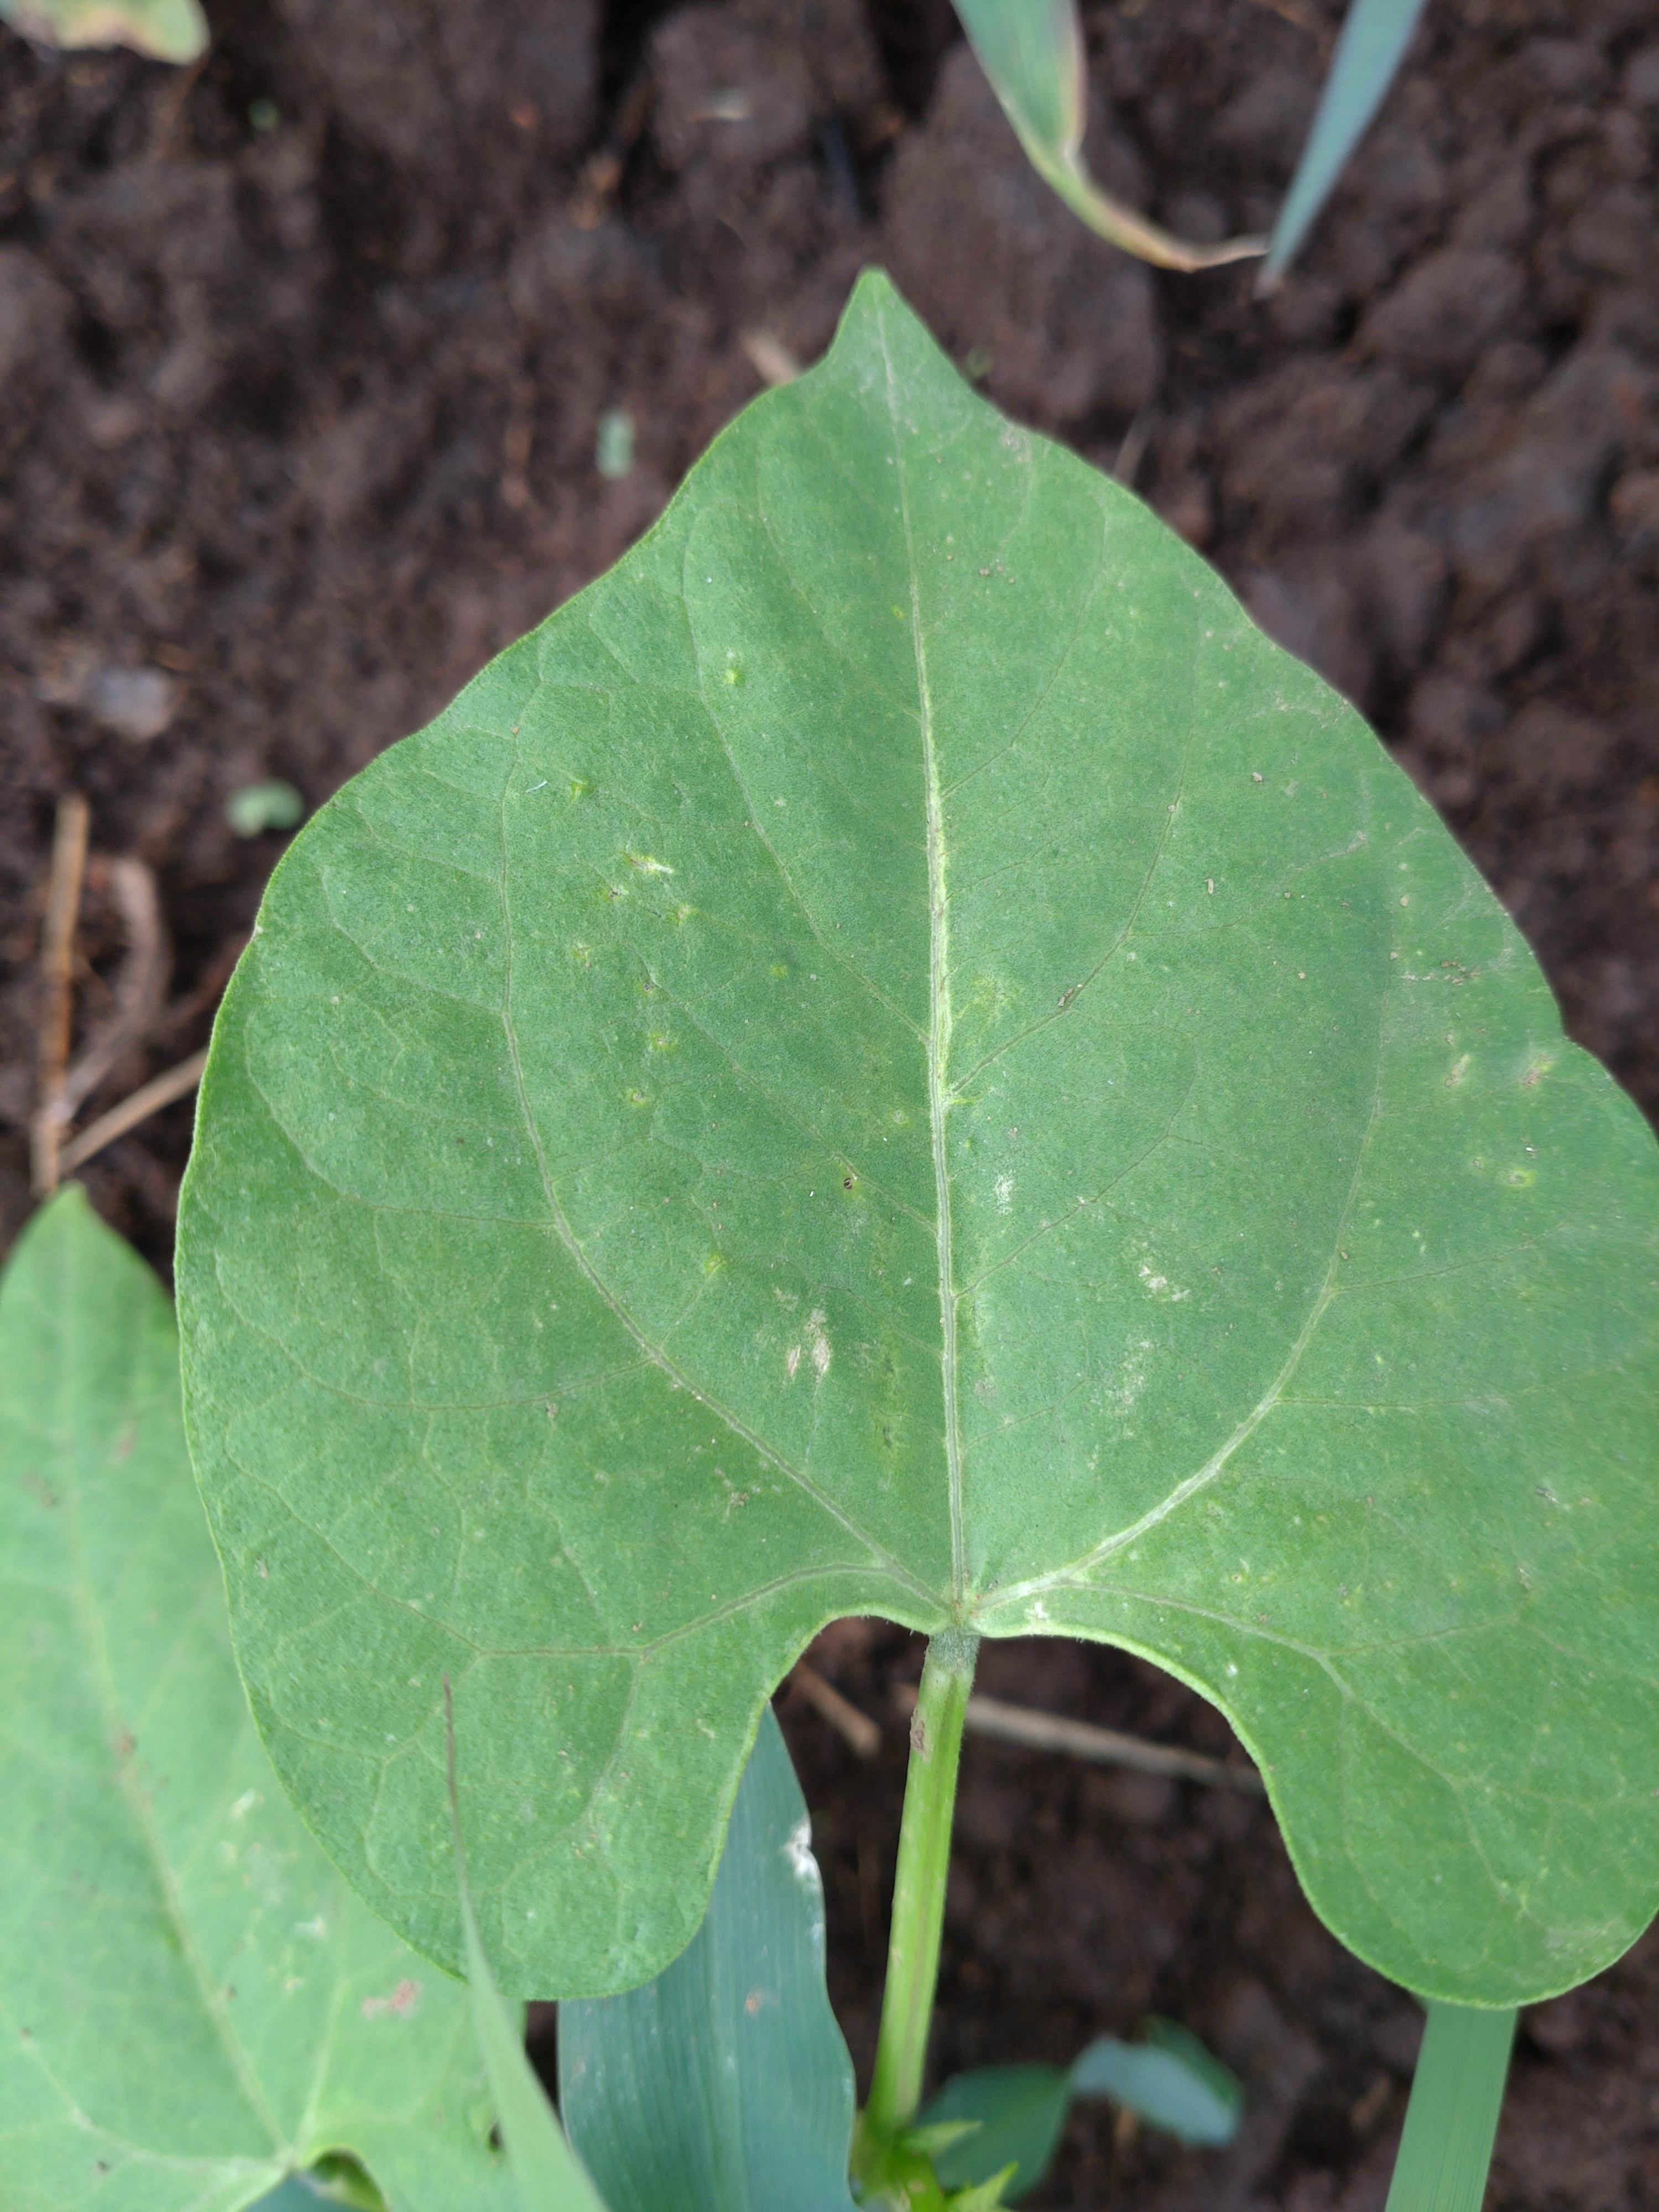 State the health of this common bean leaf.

healthy
